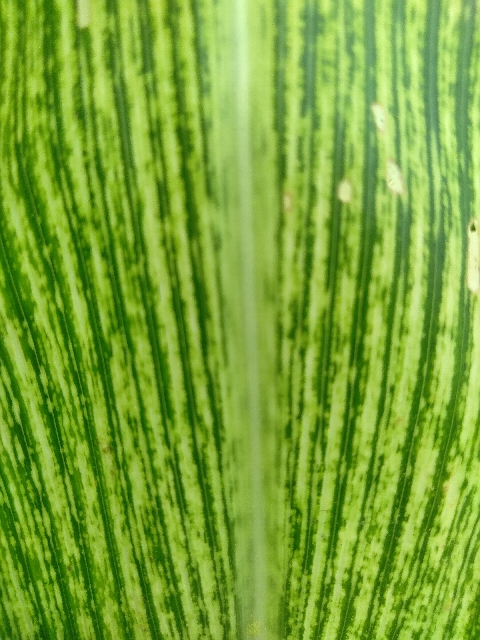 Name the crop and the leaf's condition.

maize, maize streak virus
